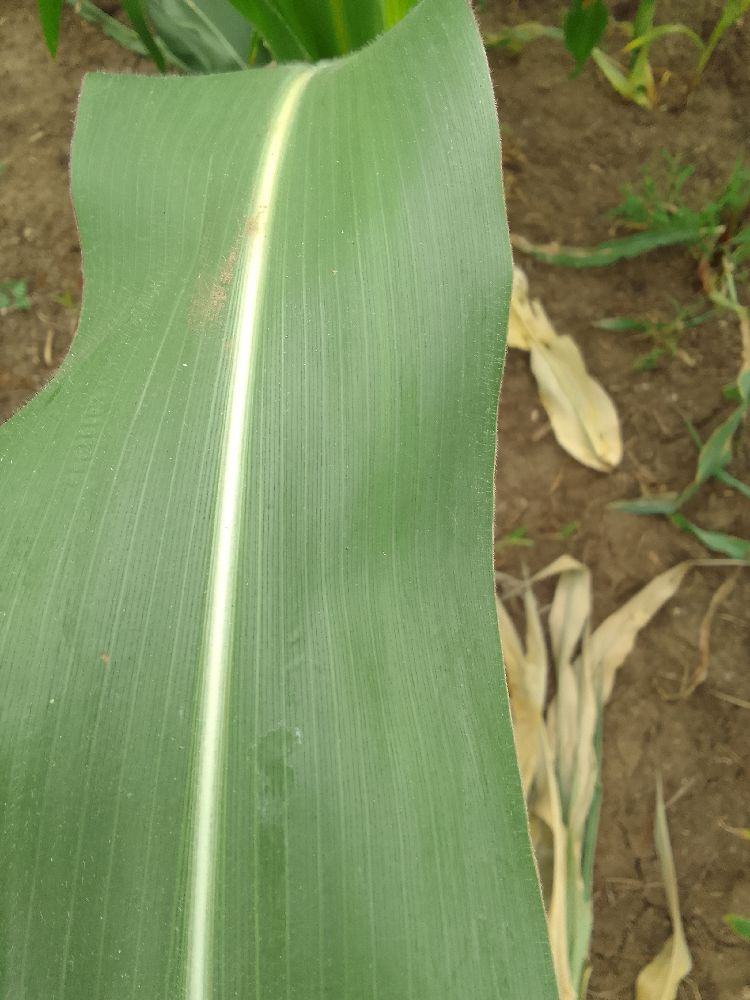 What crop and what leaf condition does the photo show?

maize, healthy
